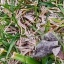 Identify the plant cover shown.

grass
